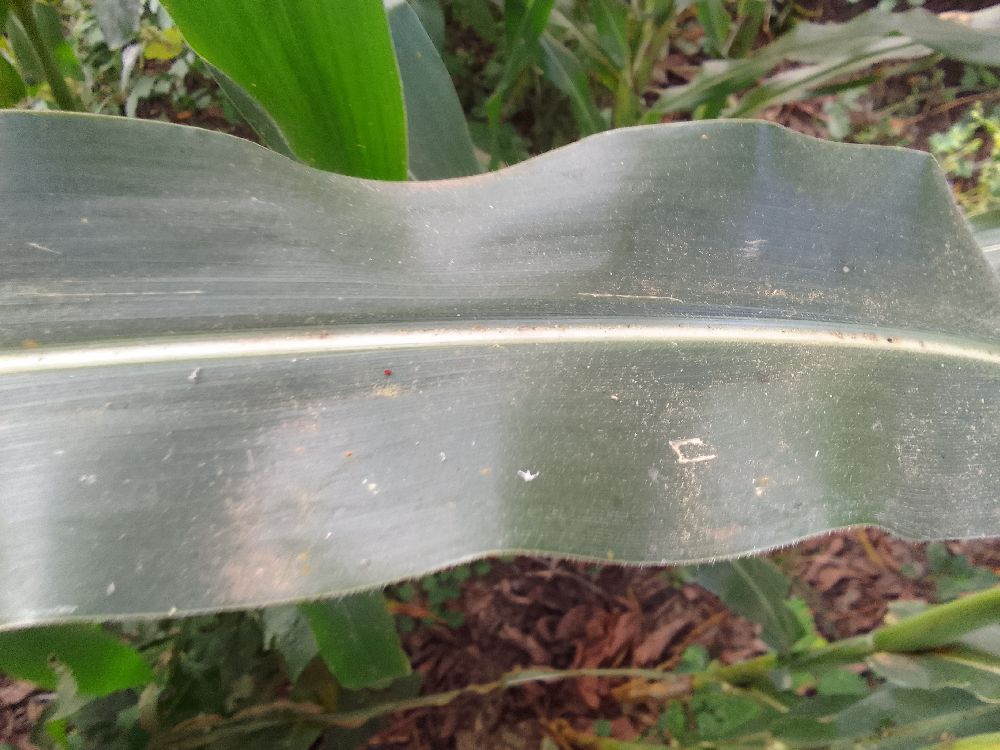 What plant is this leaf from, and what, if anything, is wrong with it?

maize, healthy
